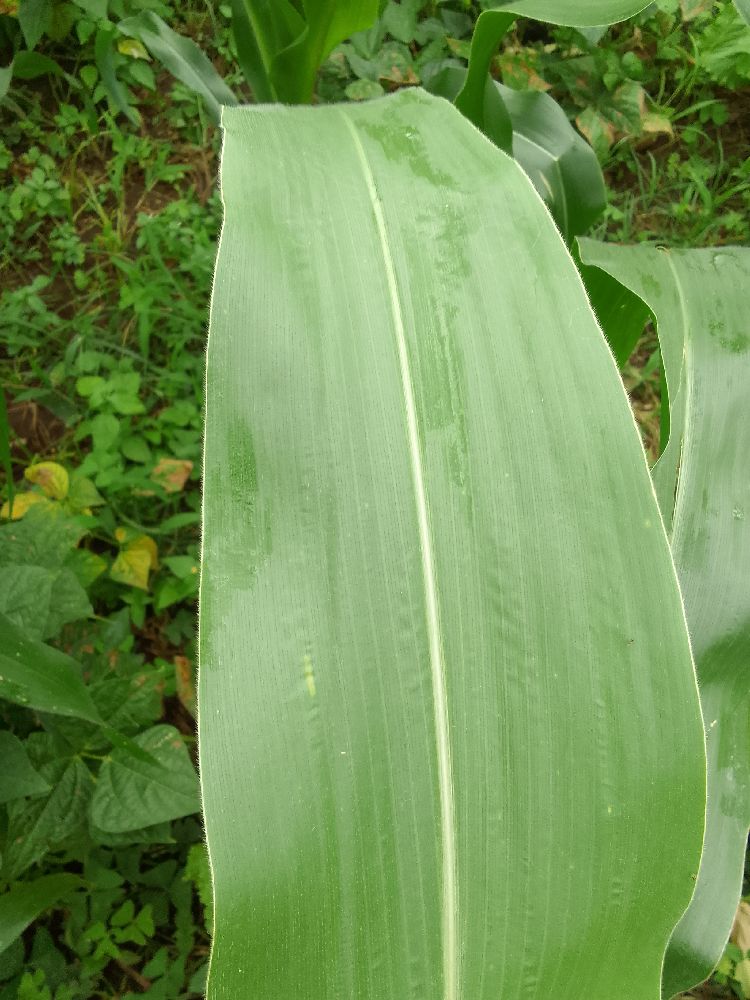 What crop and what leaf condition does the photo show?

maize, healthy
